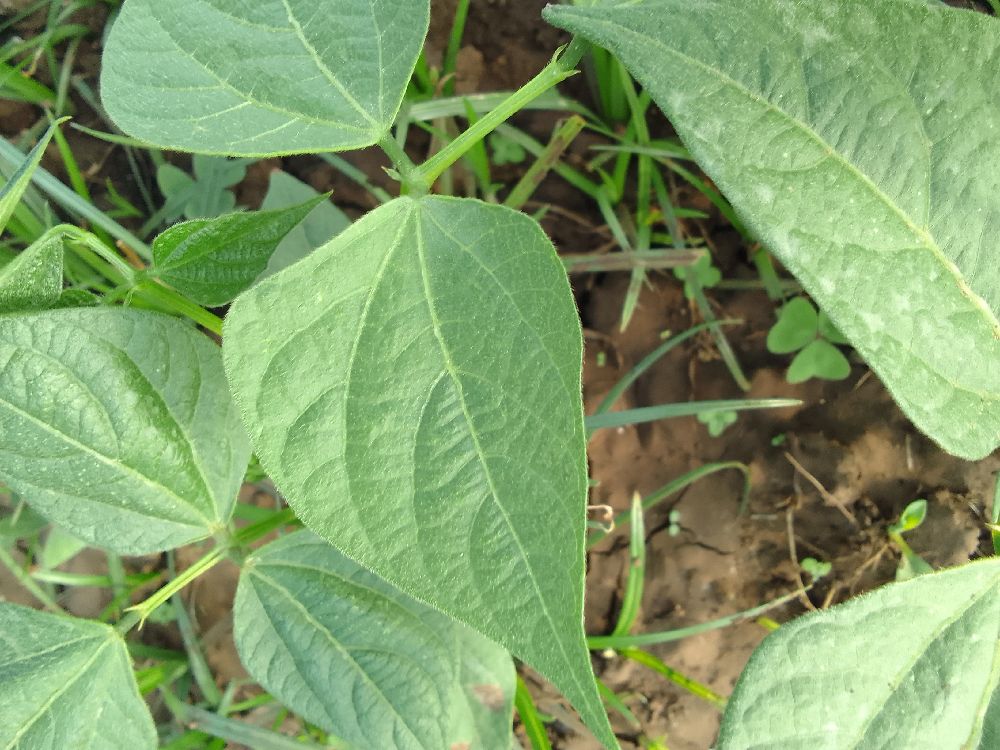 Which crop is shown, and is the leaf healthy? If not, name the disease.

common bean, healthy
